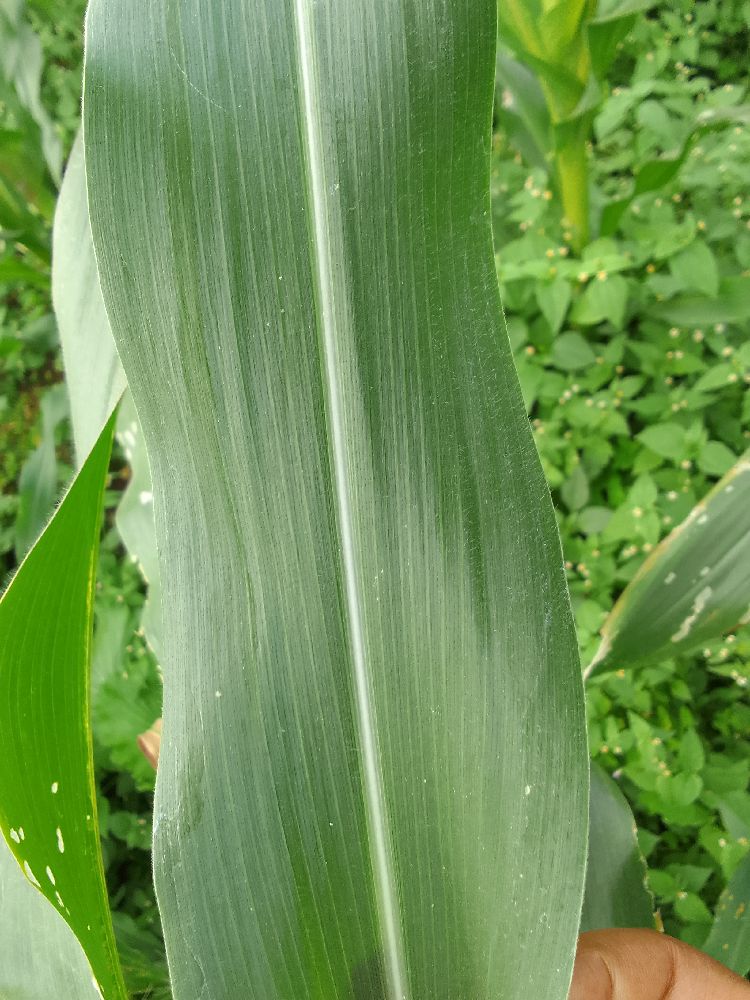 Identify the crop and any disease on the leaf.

maize, healthy
